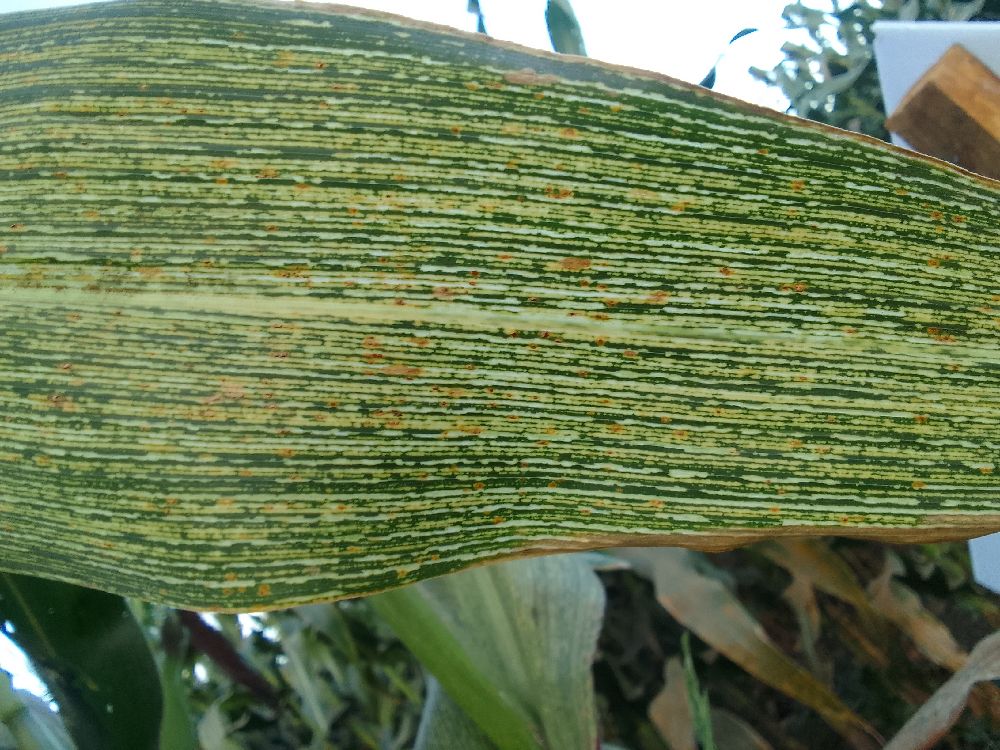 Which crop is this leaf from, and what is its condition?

maize, maize streak virus
